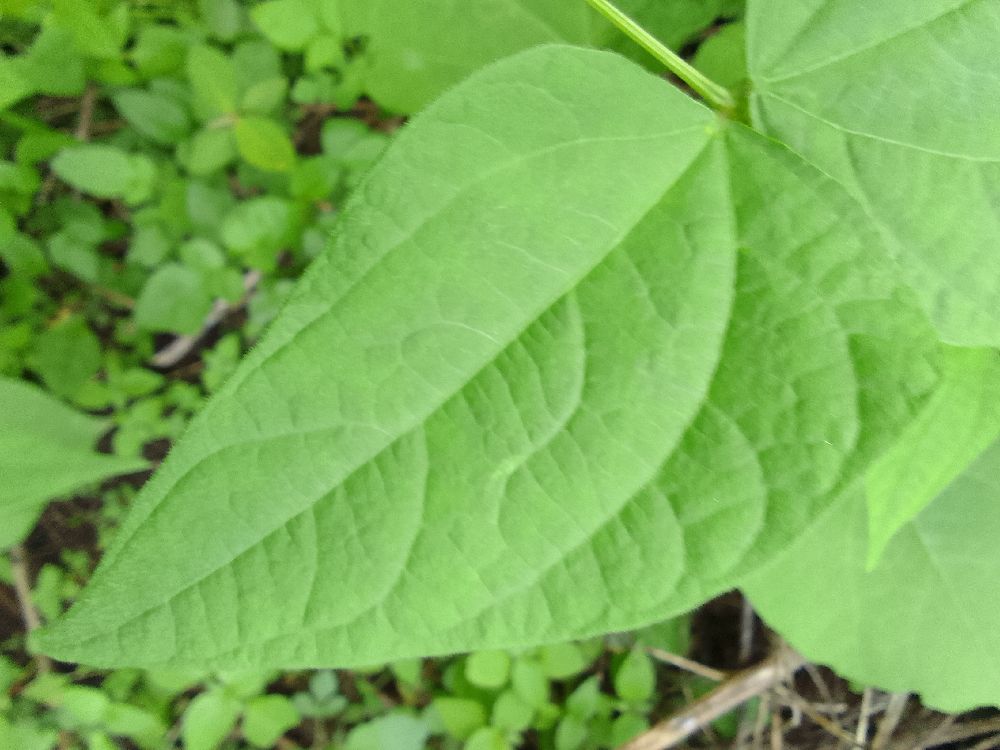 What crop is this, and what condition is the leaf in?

common bean, healthy
